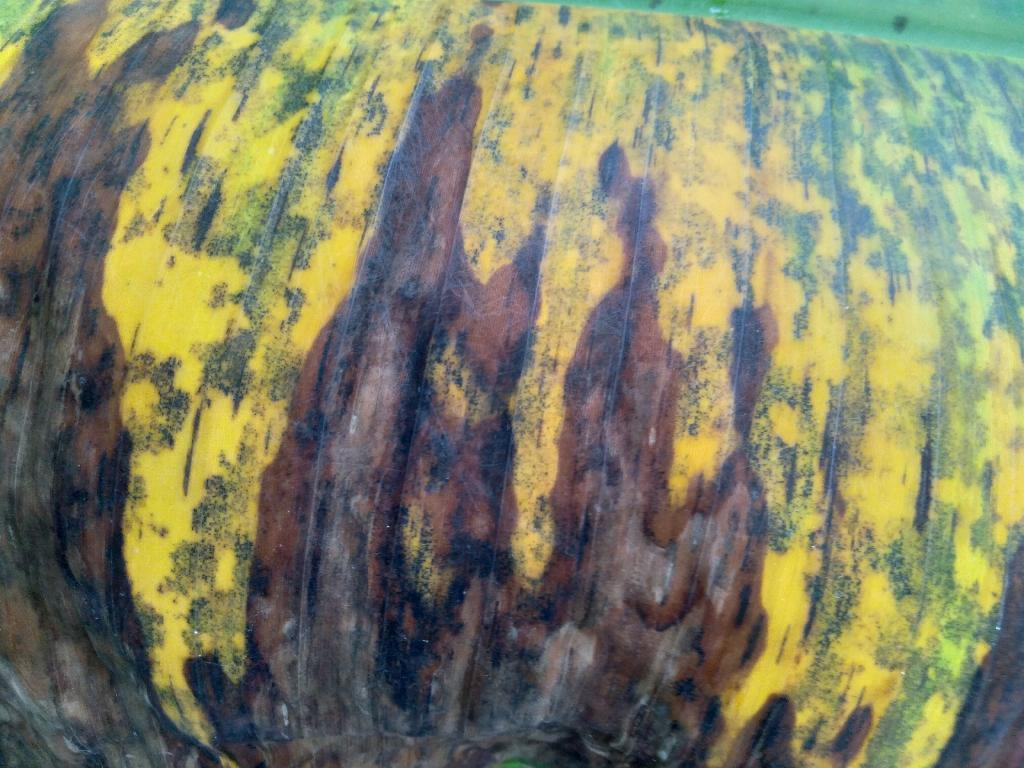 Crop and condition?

banana, black sigatoka
